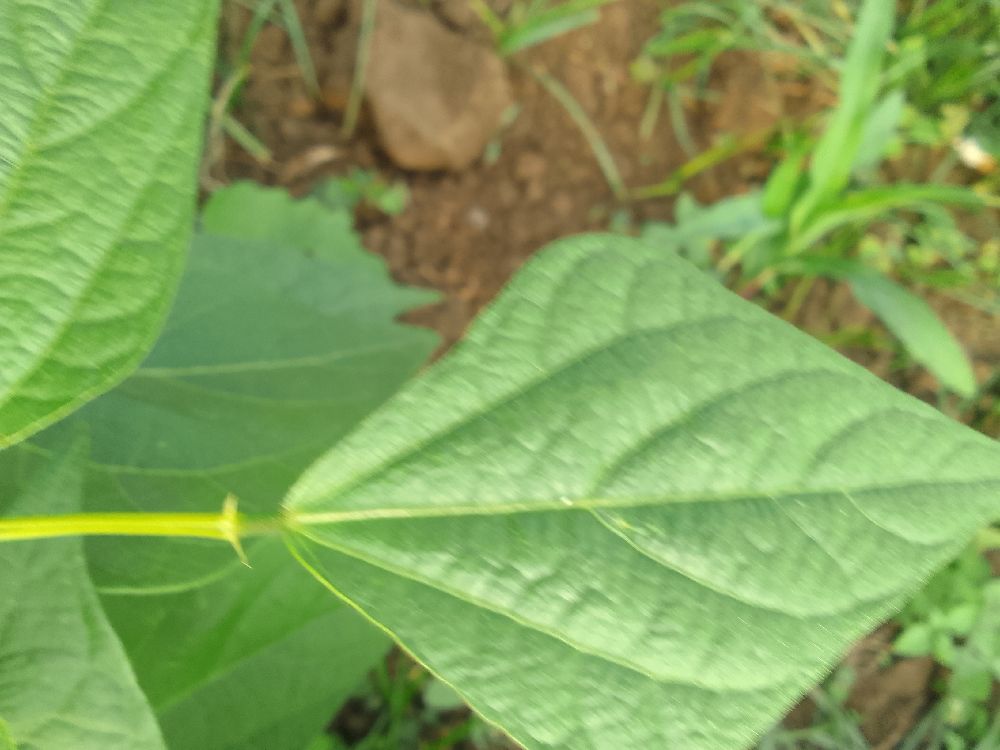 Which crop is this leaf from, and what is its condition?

common bean, healthy
